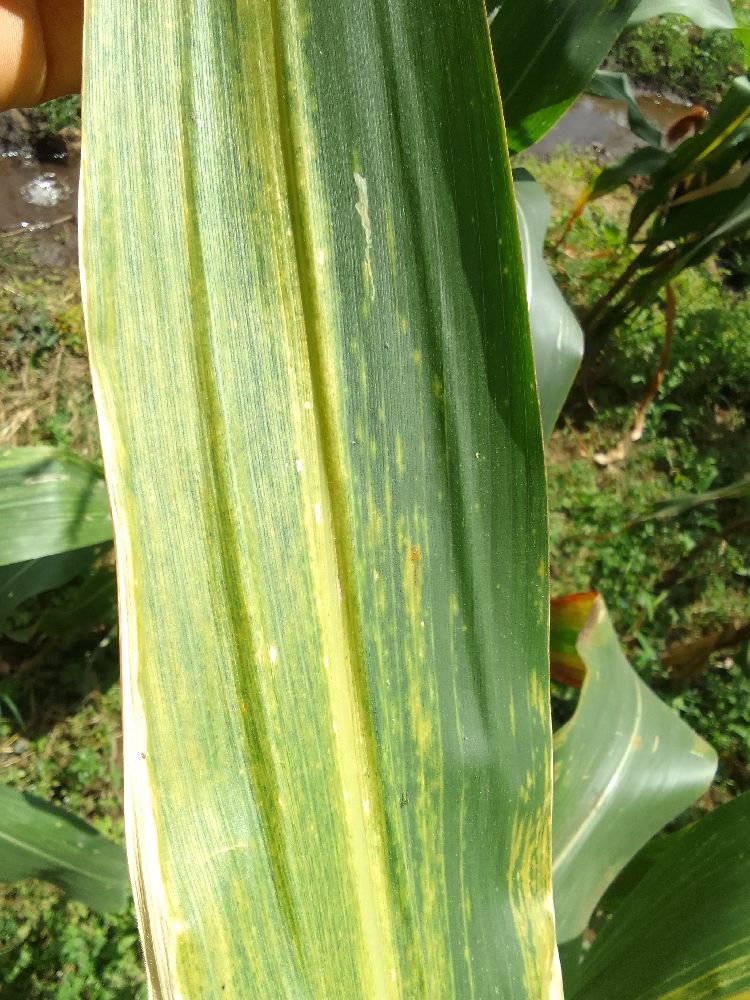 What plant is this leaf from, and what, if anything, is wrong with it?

maize, maize lethal necrosis
